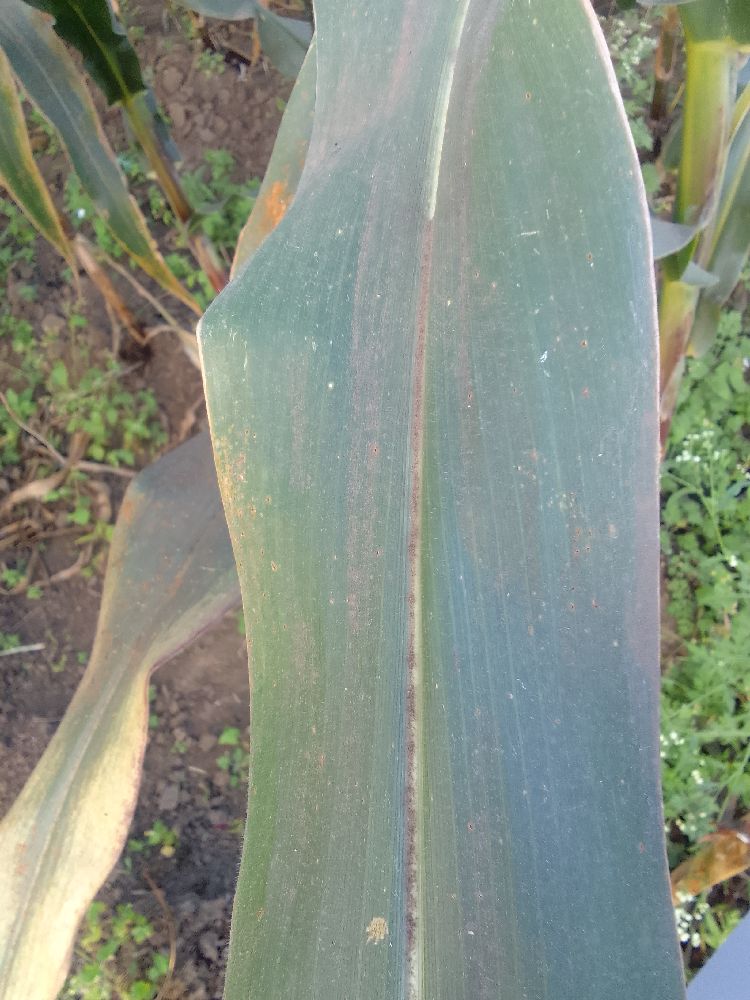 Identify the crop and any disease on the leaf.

maize, healthy
